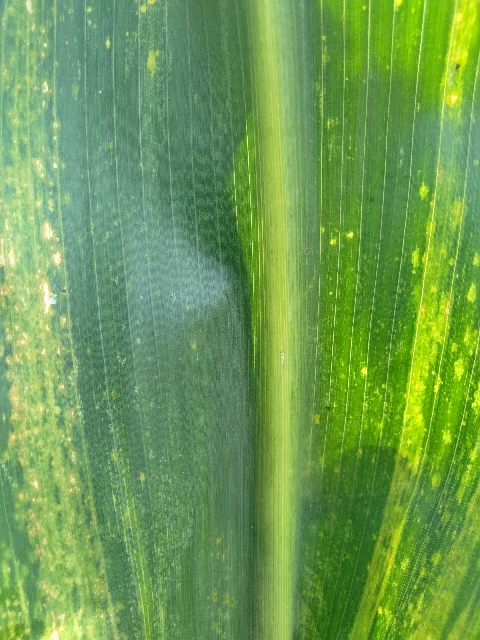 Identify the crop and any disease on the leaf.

maize, maize lethal necrosis
